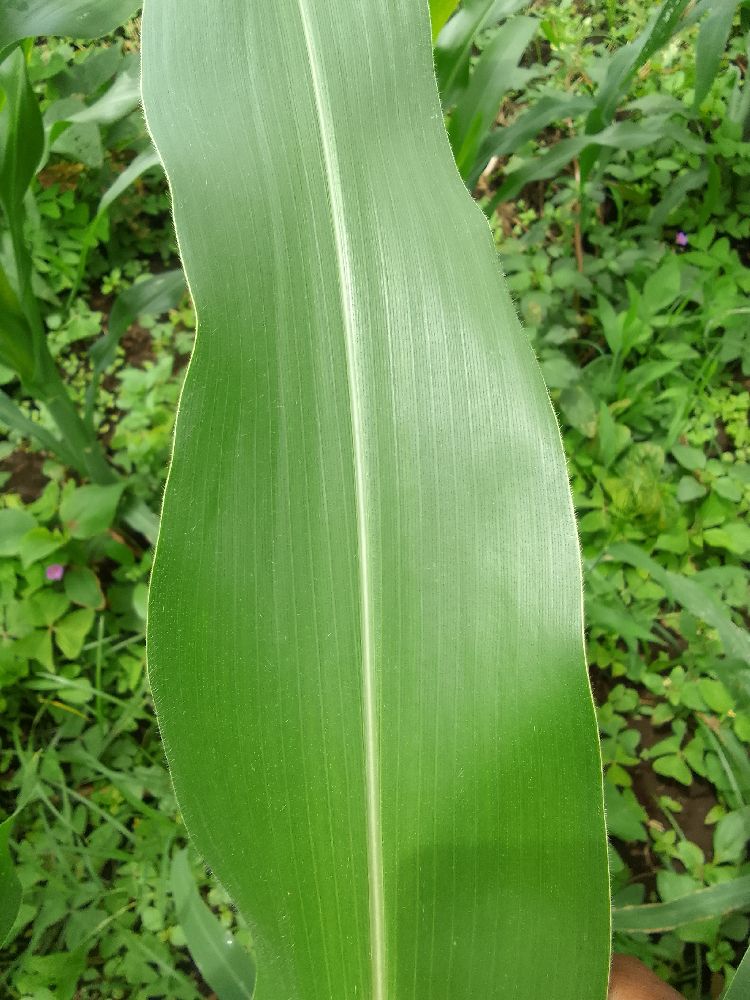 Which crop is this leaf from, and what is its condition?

maize, healthy
